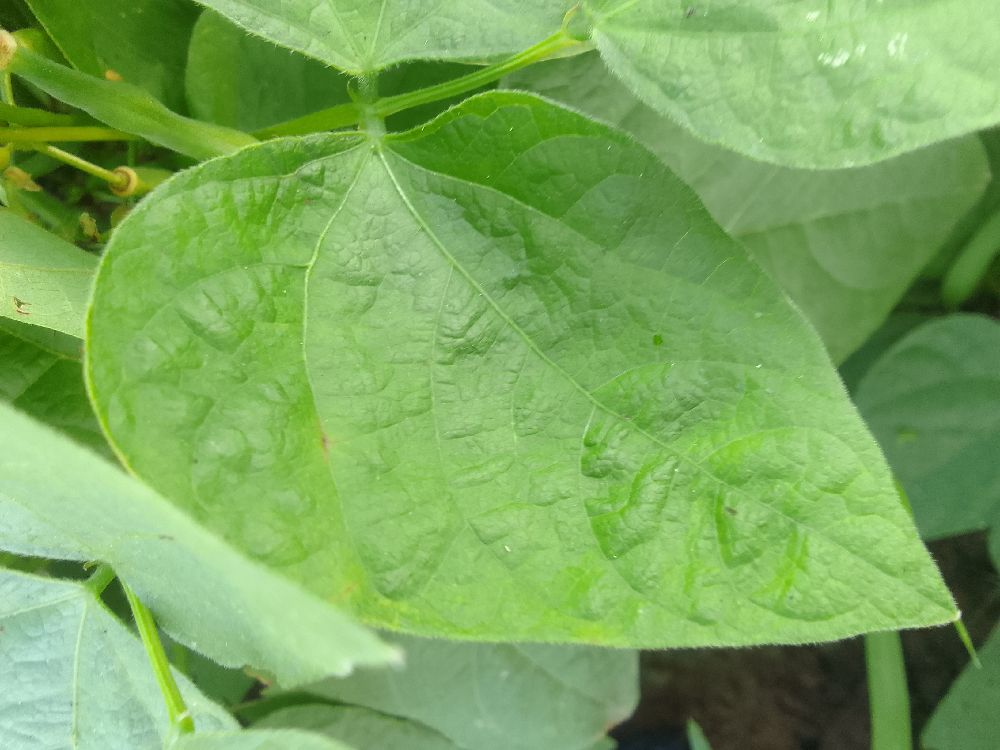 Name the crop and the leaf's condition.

common bean, healthy
